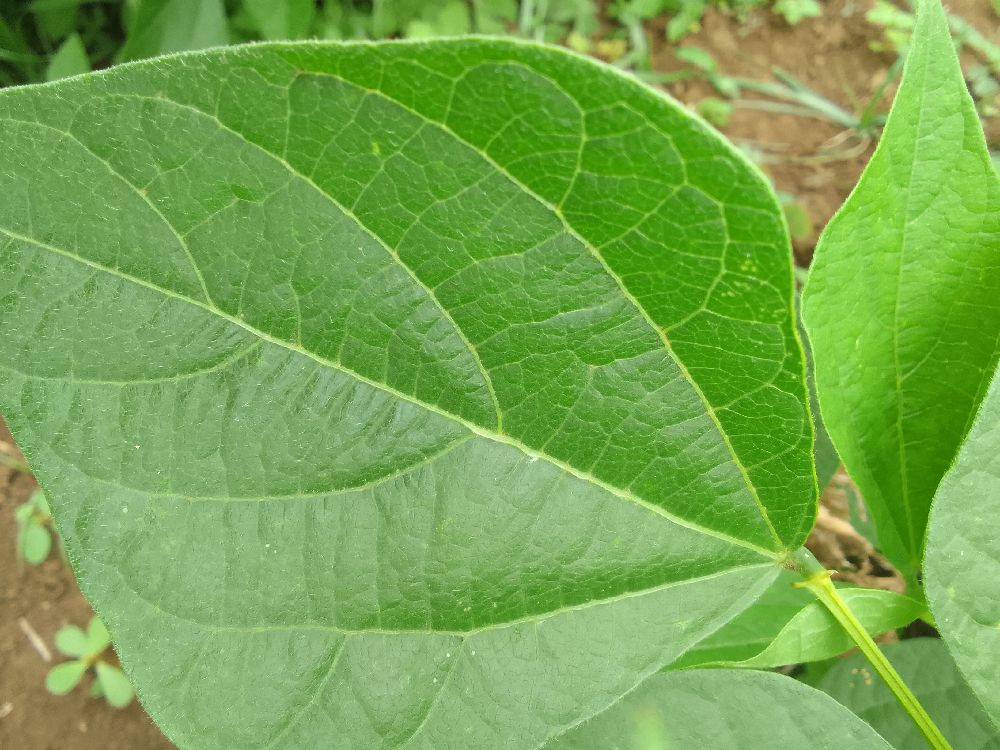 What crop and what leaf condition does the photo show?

common bean, healthy
